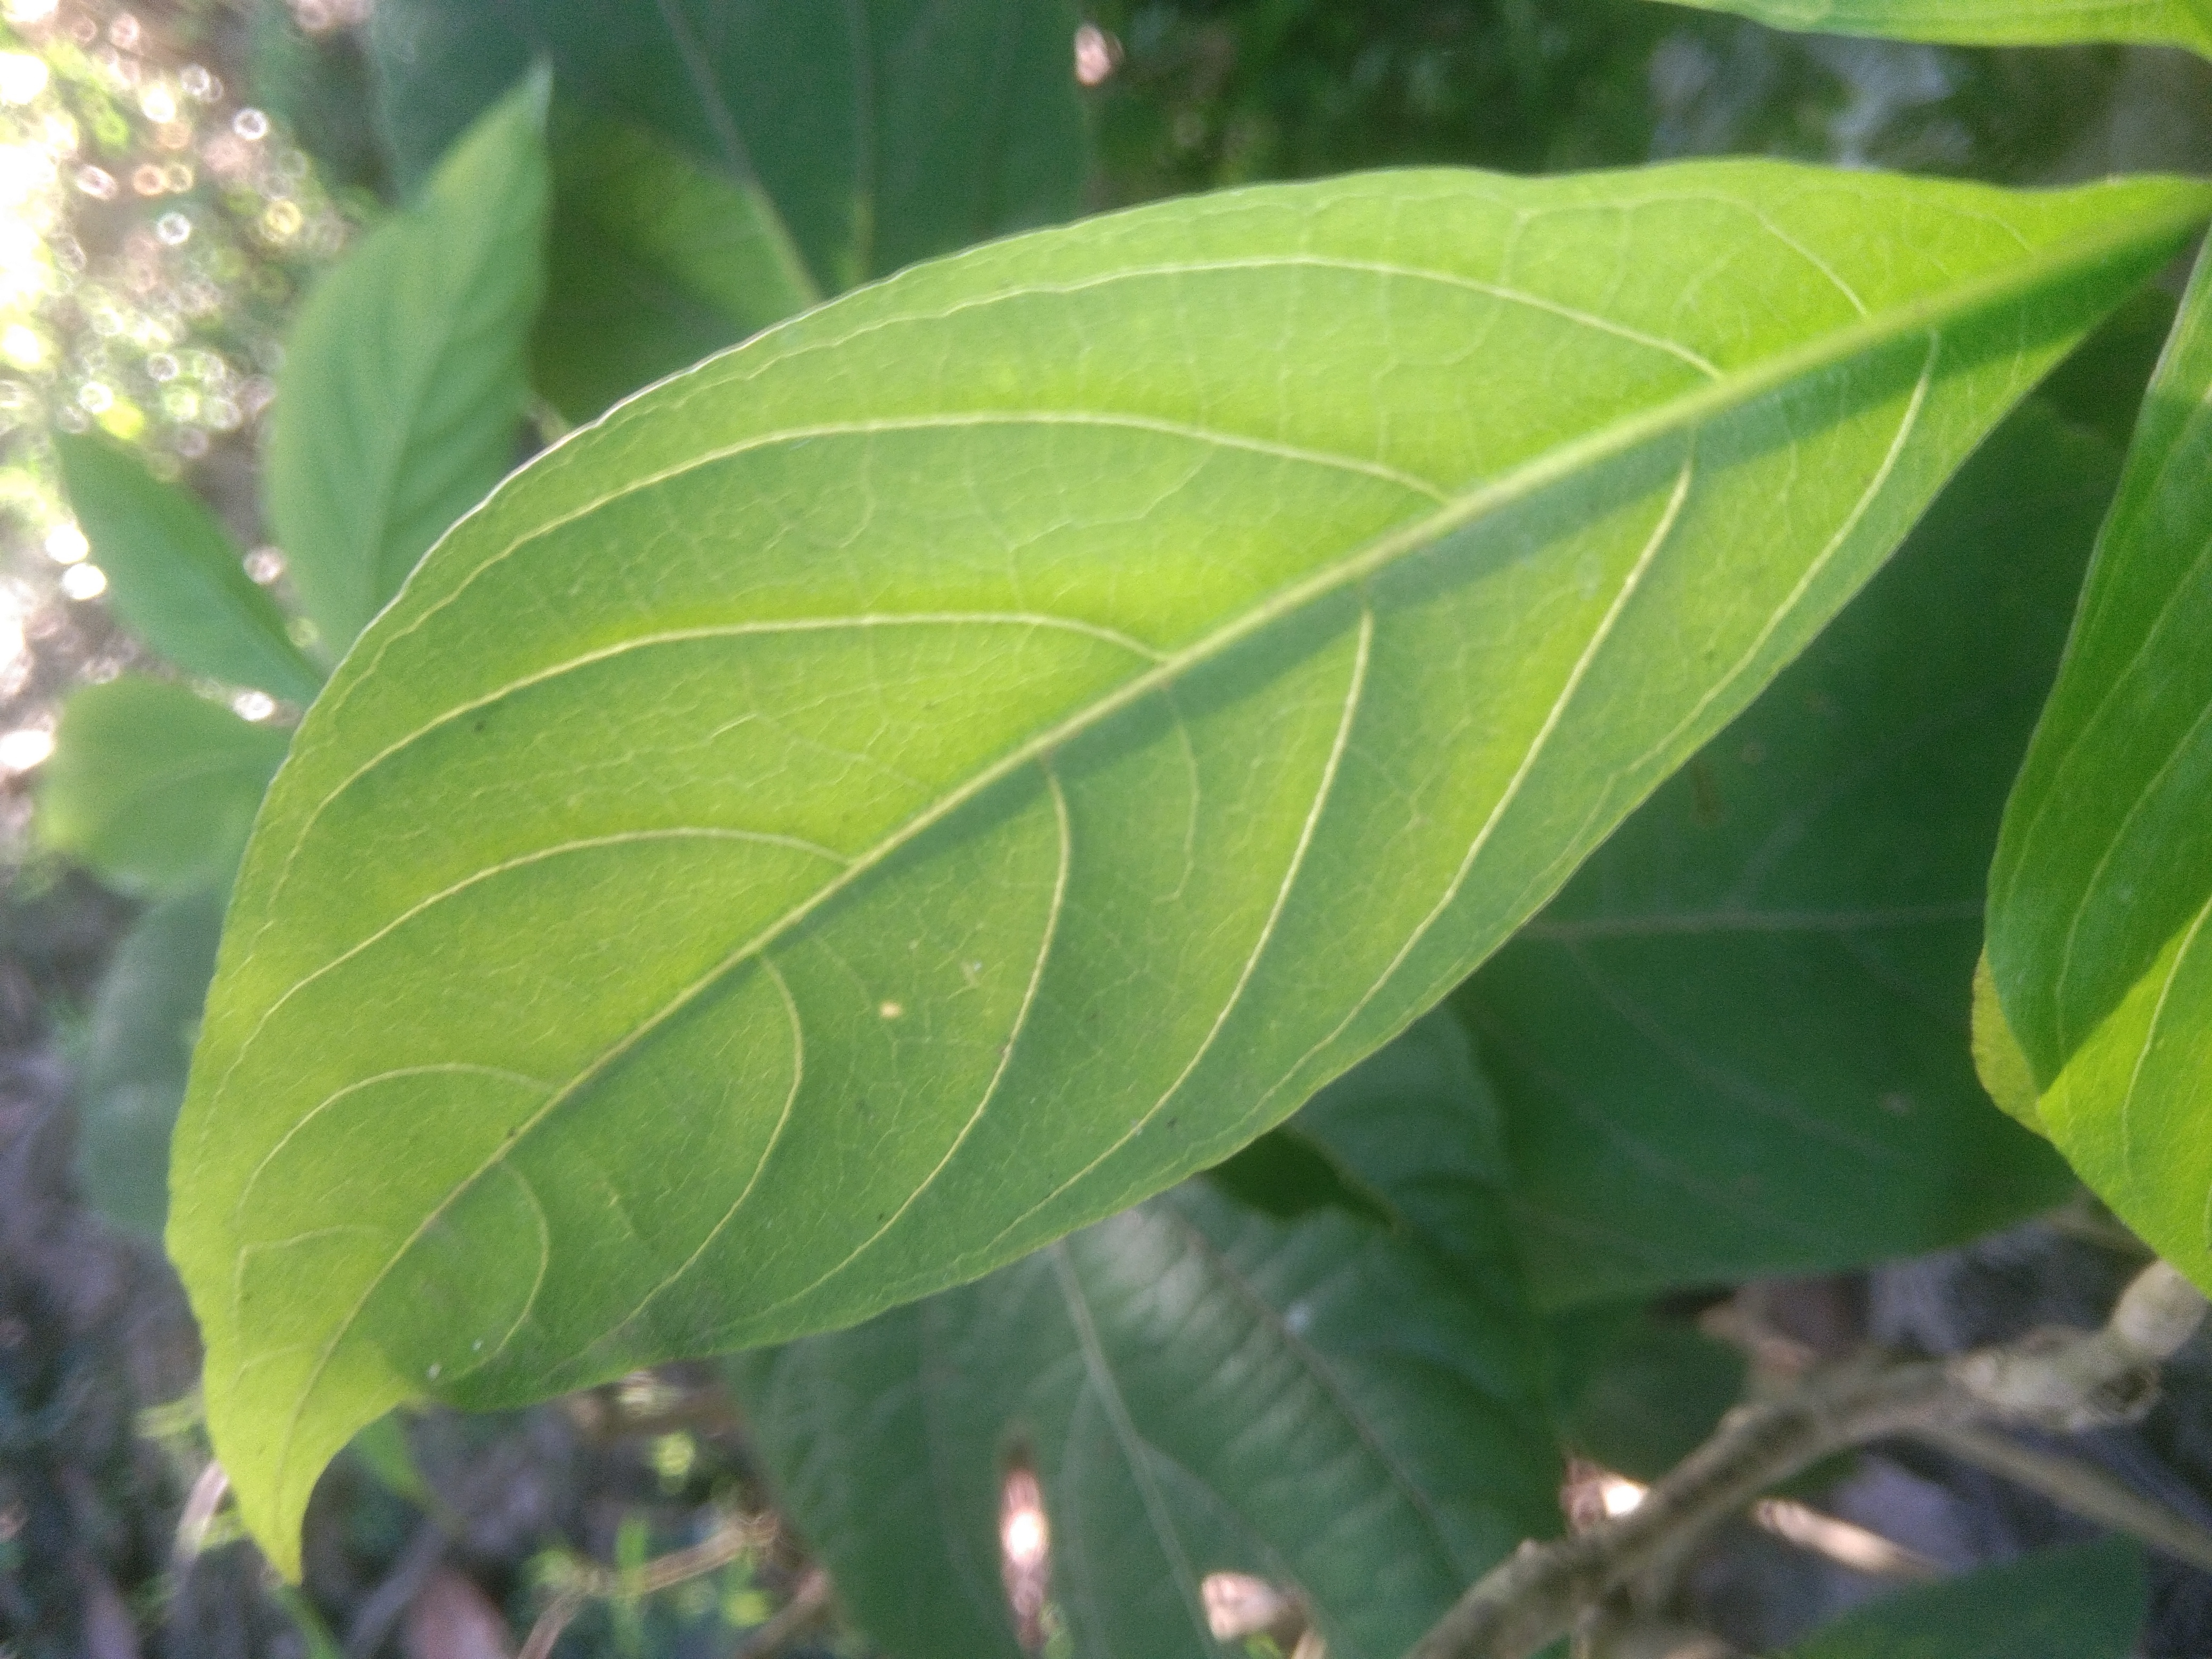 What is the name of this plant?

vasaka
